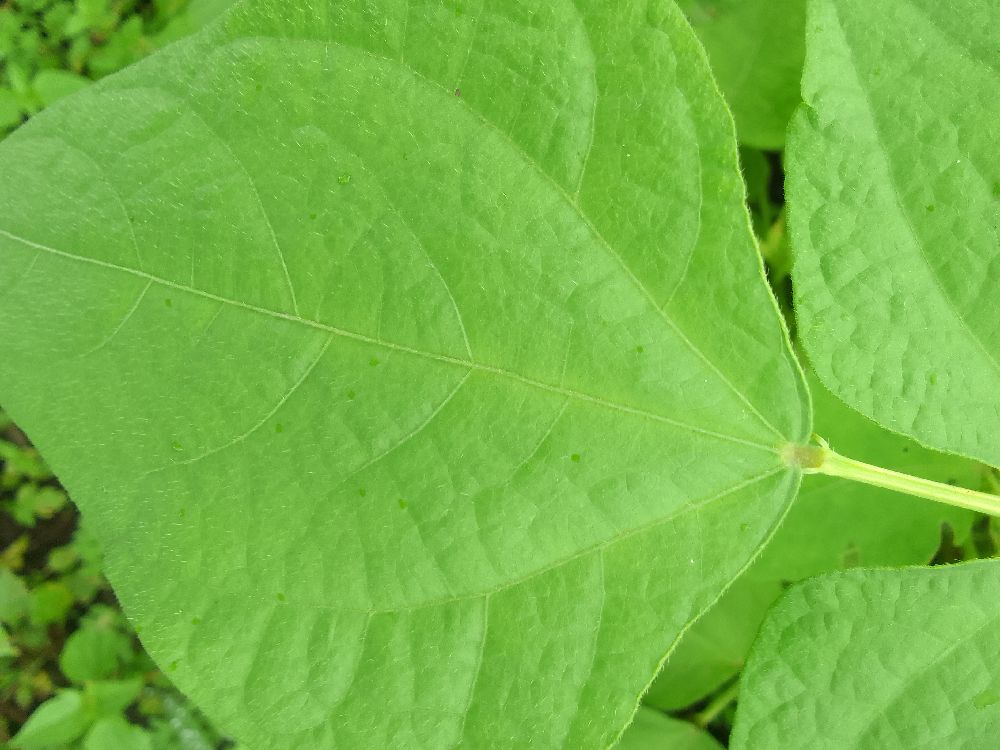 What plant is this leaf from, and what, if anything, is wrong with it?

common bean, healthy
